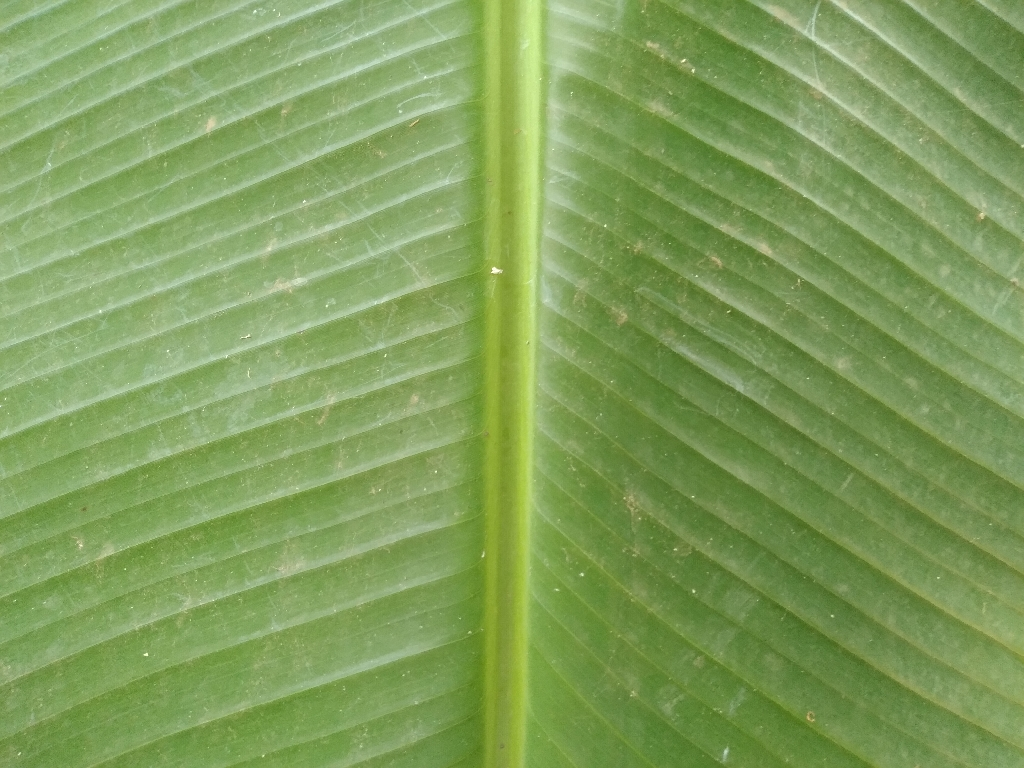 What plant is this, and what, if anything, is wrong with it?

banana, healthy
